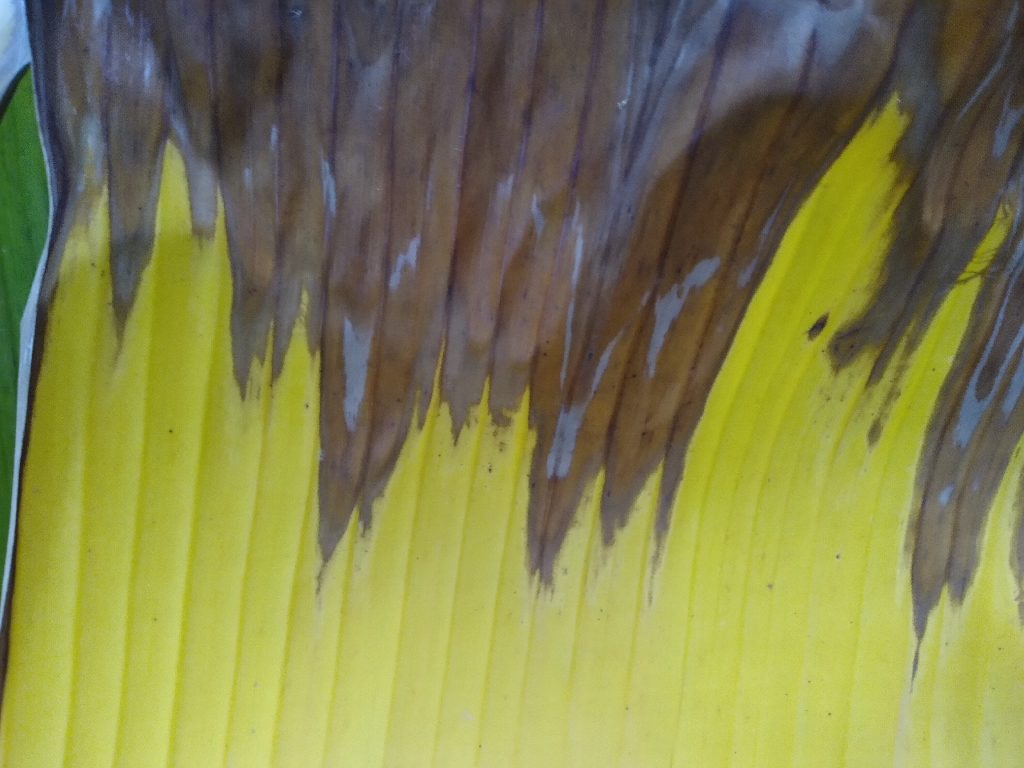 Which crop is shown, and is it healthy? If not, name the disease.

banana, fusarium wilt race 1
